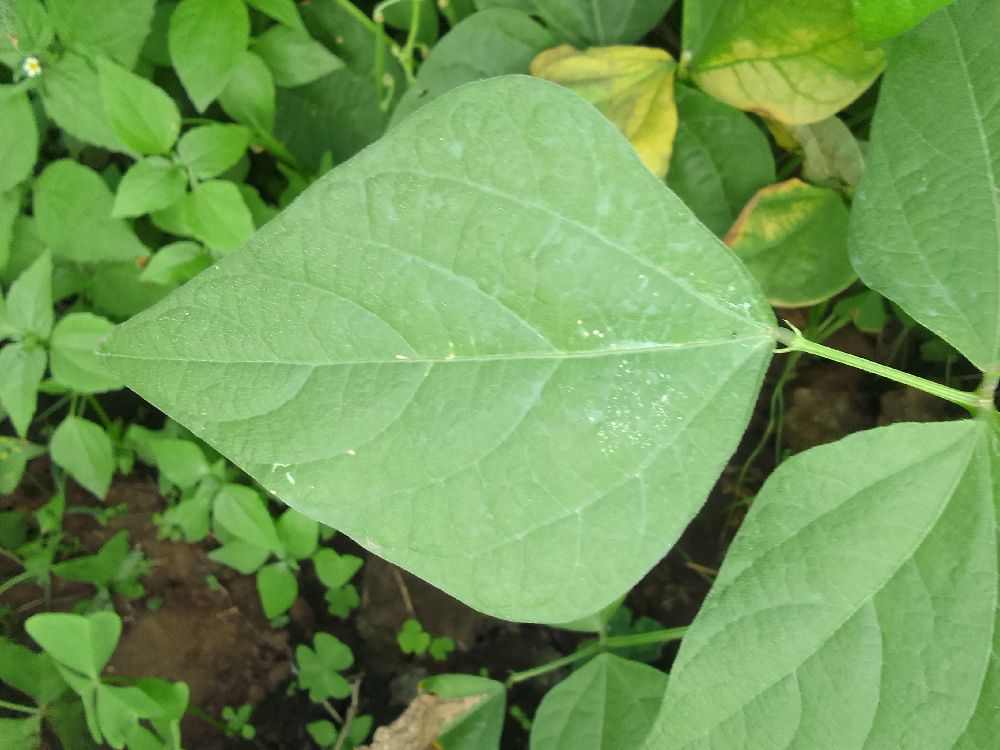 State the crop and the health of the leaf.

common bean, healthy
